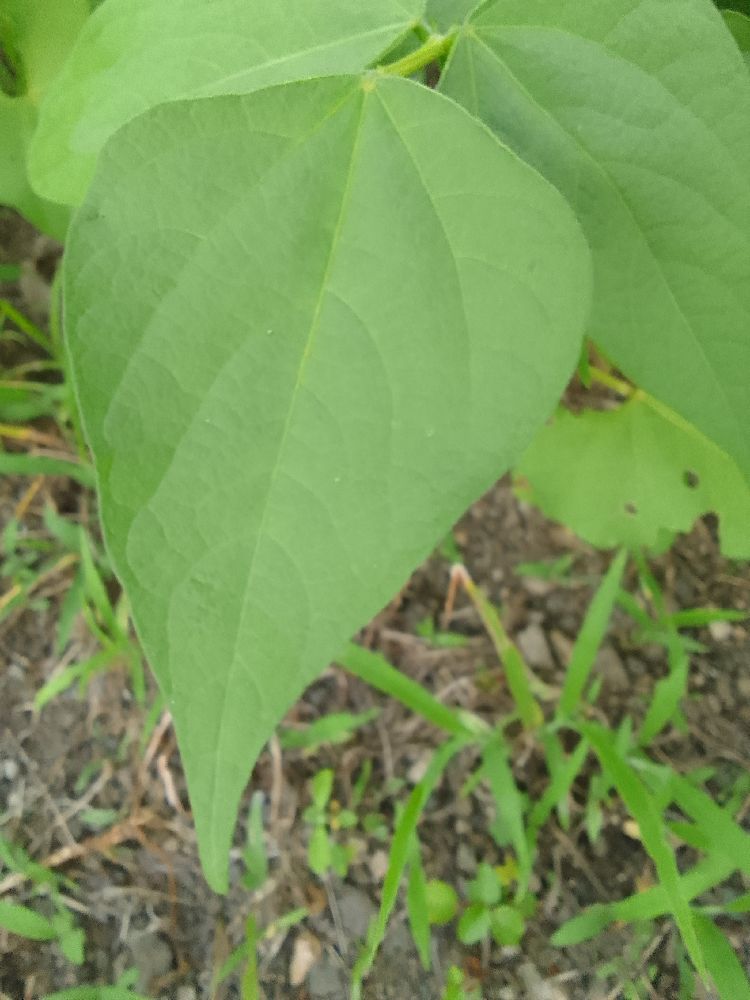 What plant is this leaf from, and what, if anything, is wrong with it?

common bean, healthy
